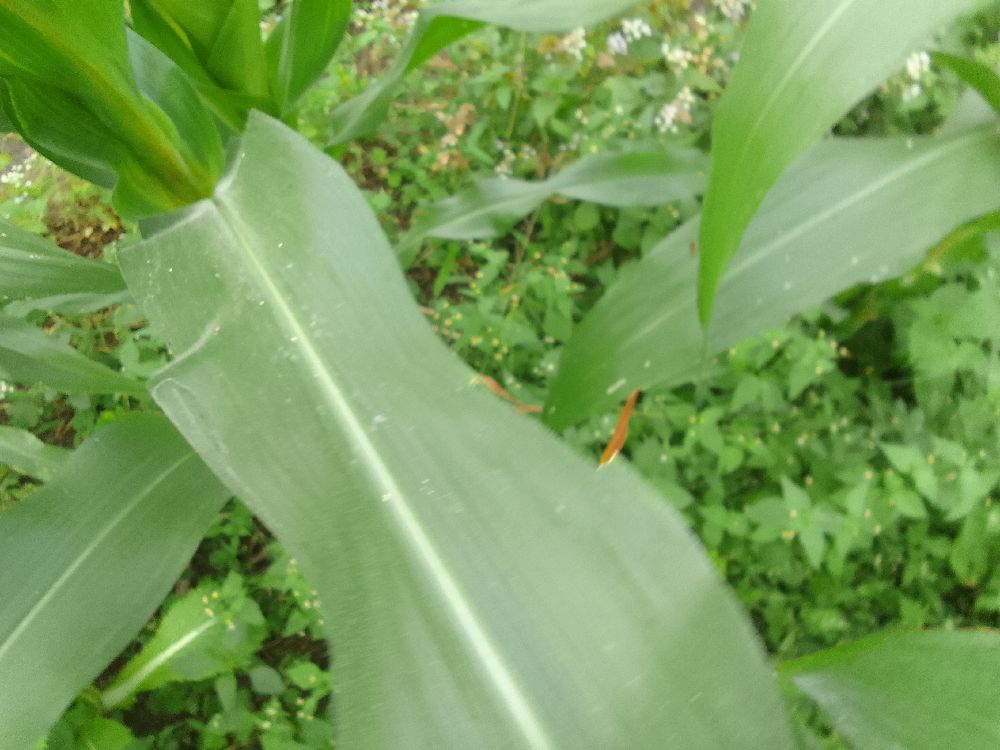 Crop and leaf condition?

maize, healthy
